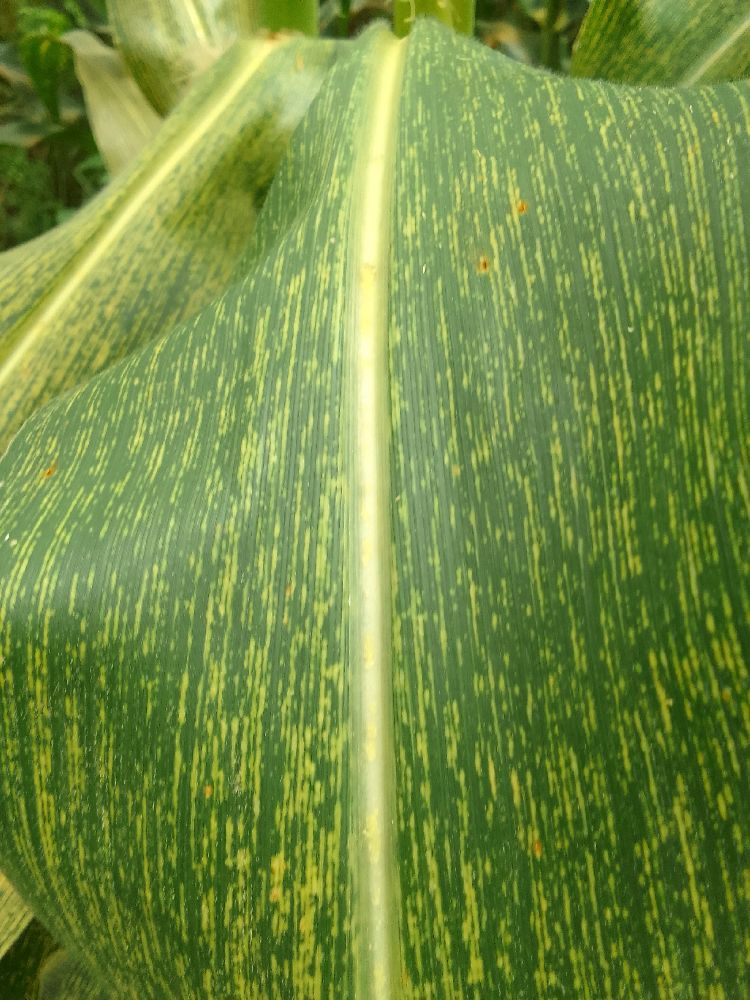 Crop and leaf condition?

maize, maize streak virus
